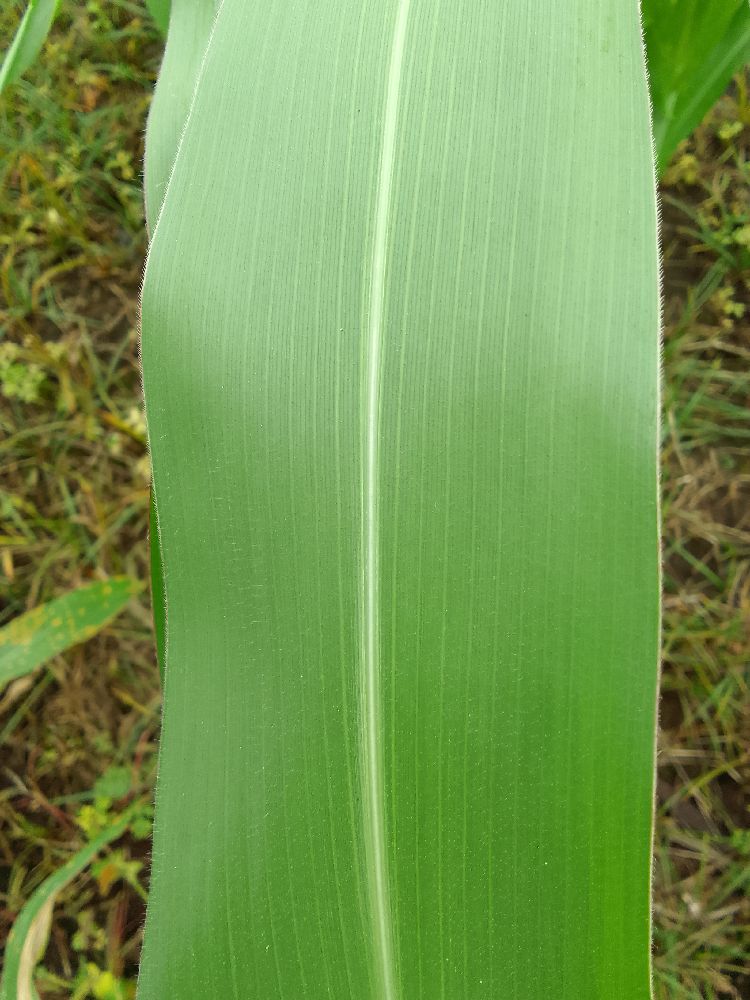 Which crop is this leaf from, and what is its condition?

maize, healthy
